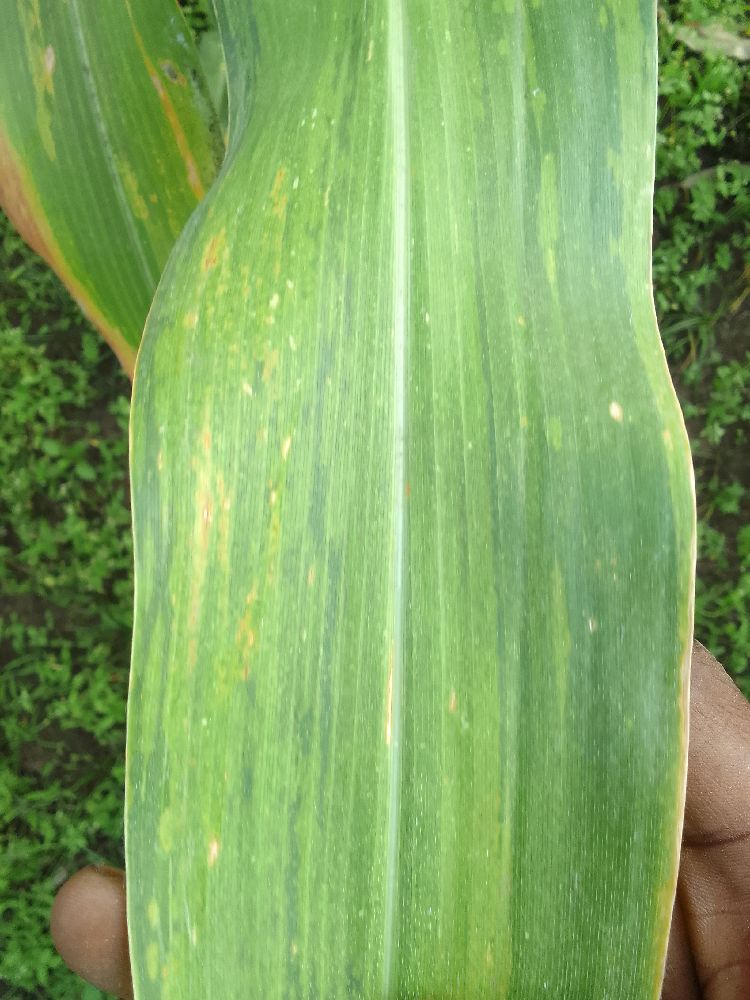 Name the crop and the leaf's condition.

maize, maize lethal necrosis
